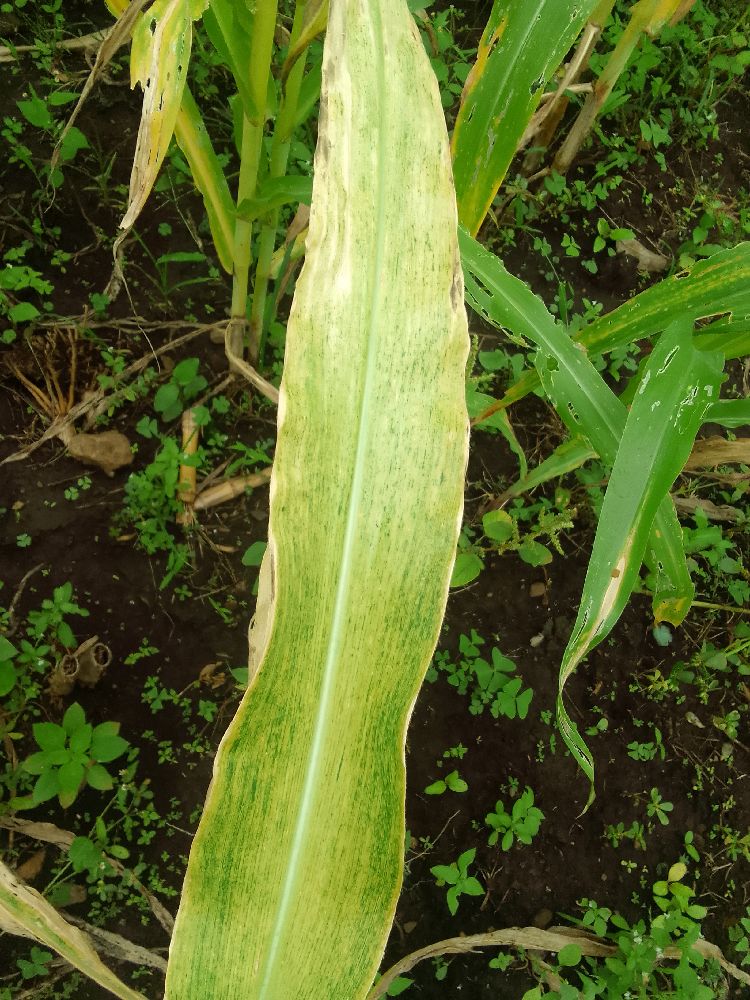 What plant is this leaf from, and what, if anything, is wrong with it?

maize, maize lethal necrosis
